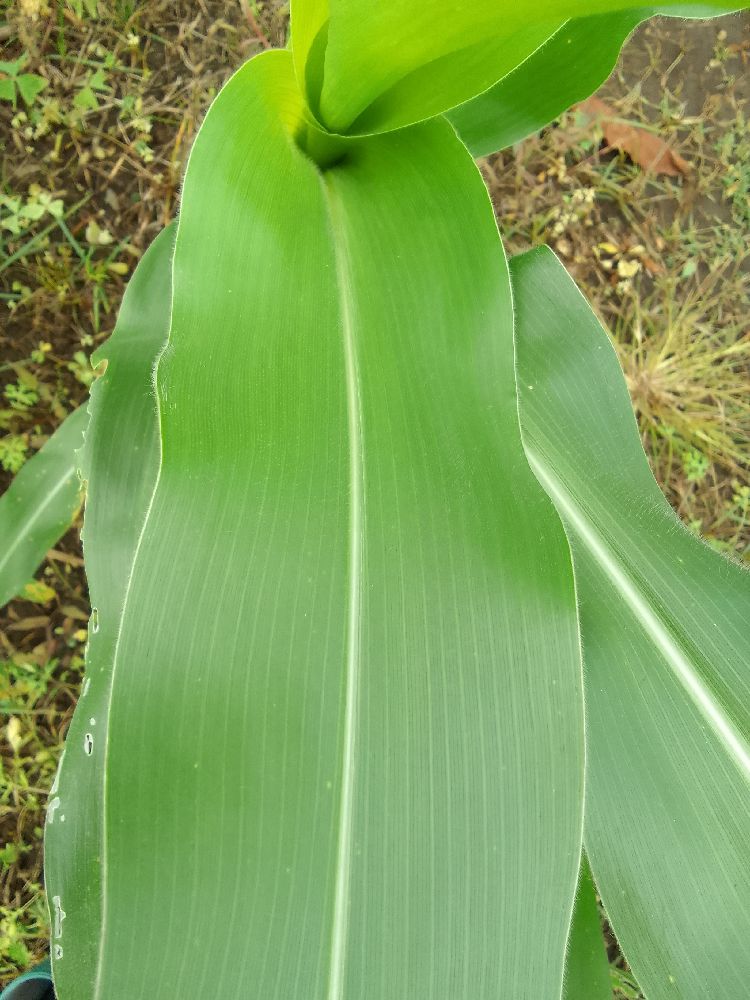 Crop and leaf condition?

maize, healthy
